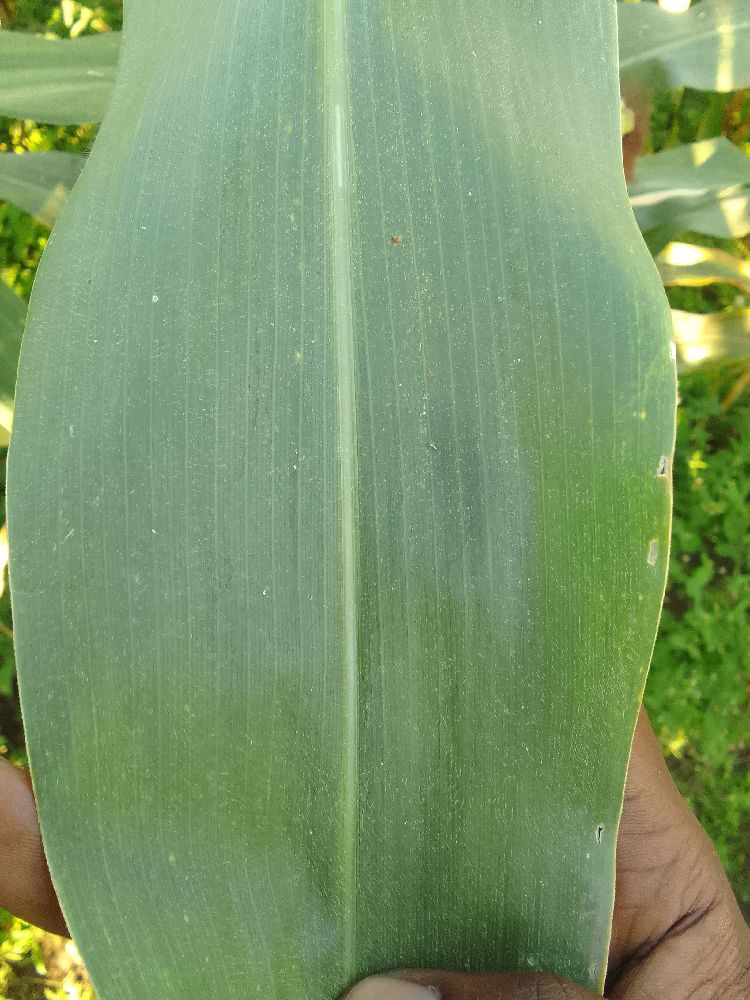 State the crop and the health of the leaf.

maize, healthy
